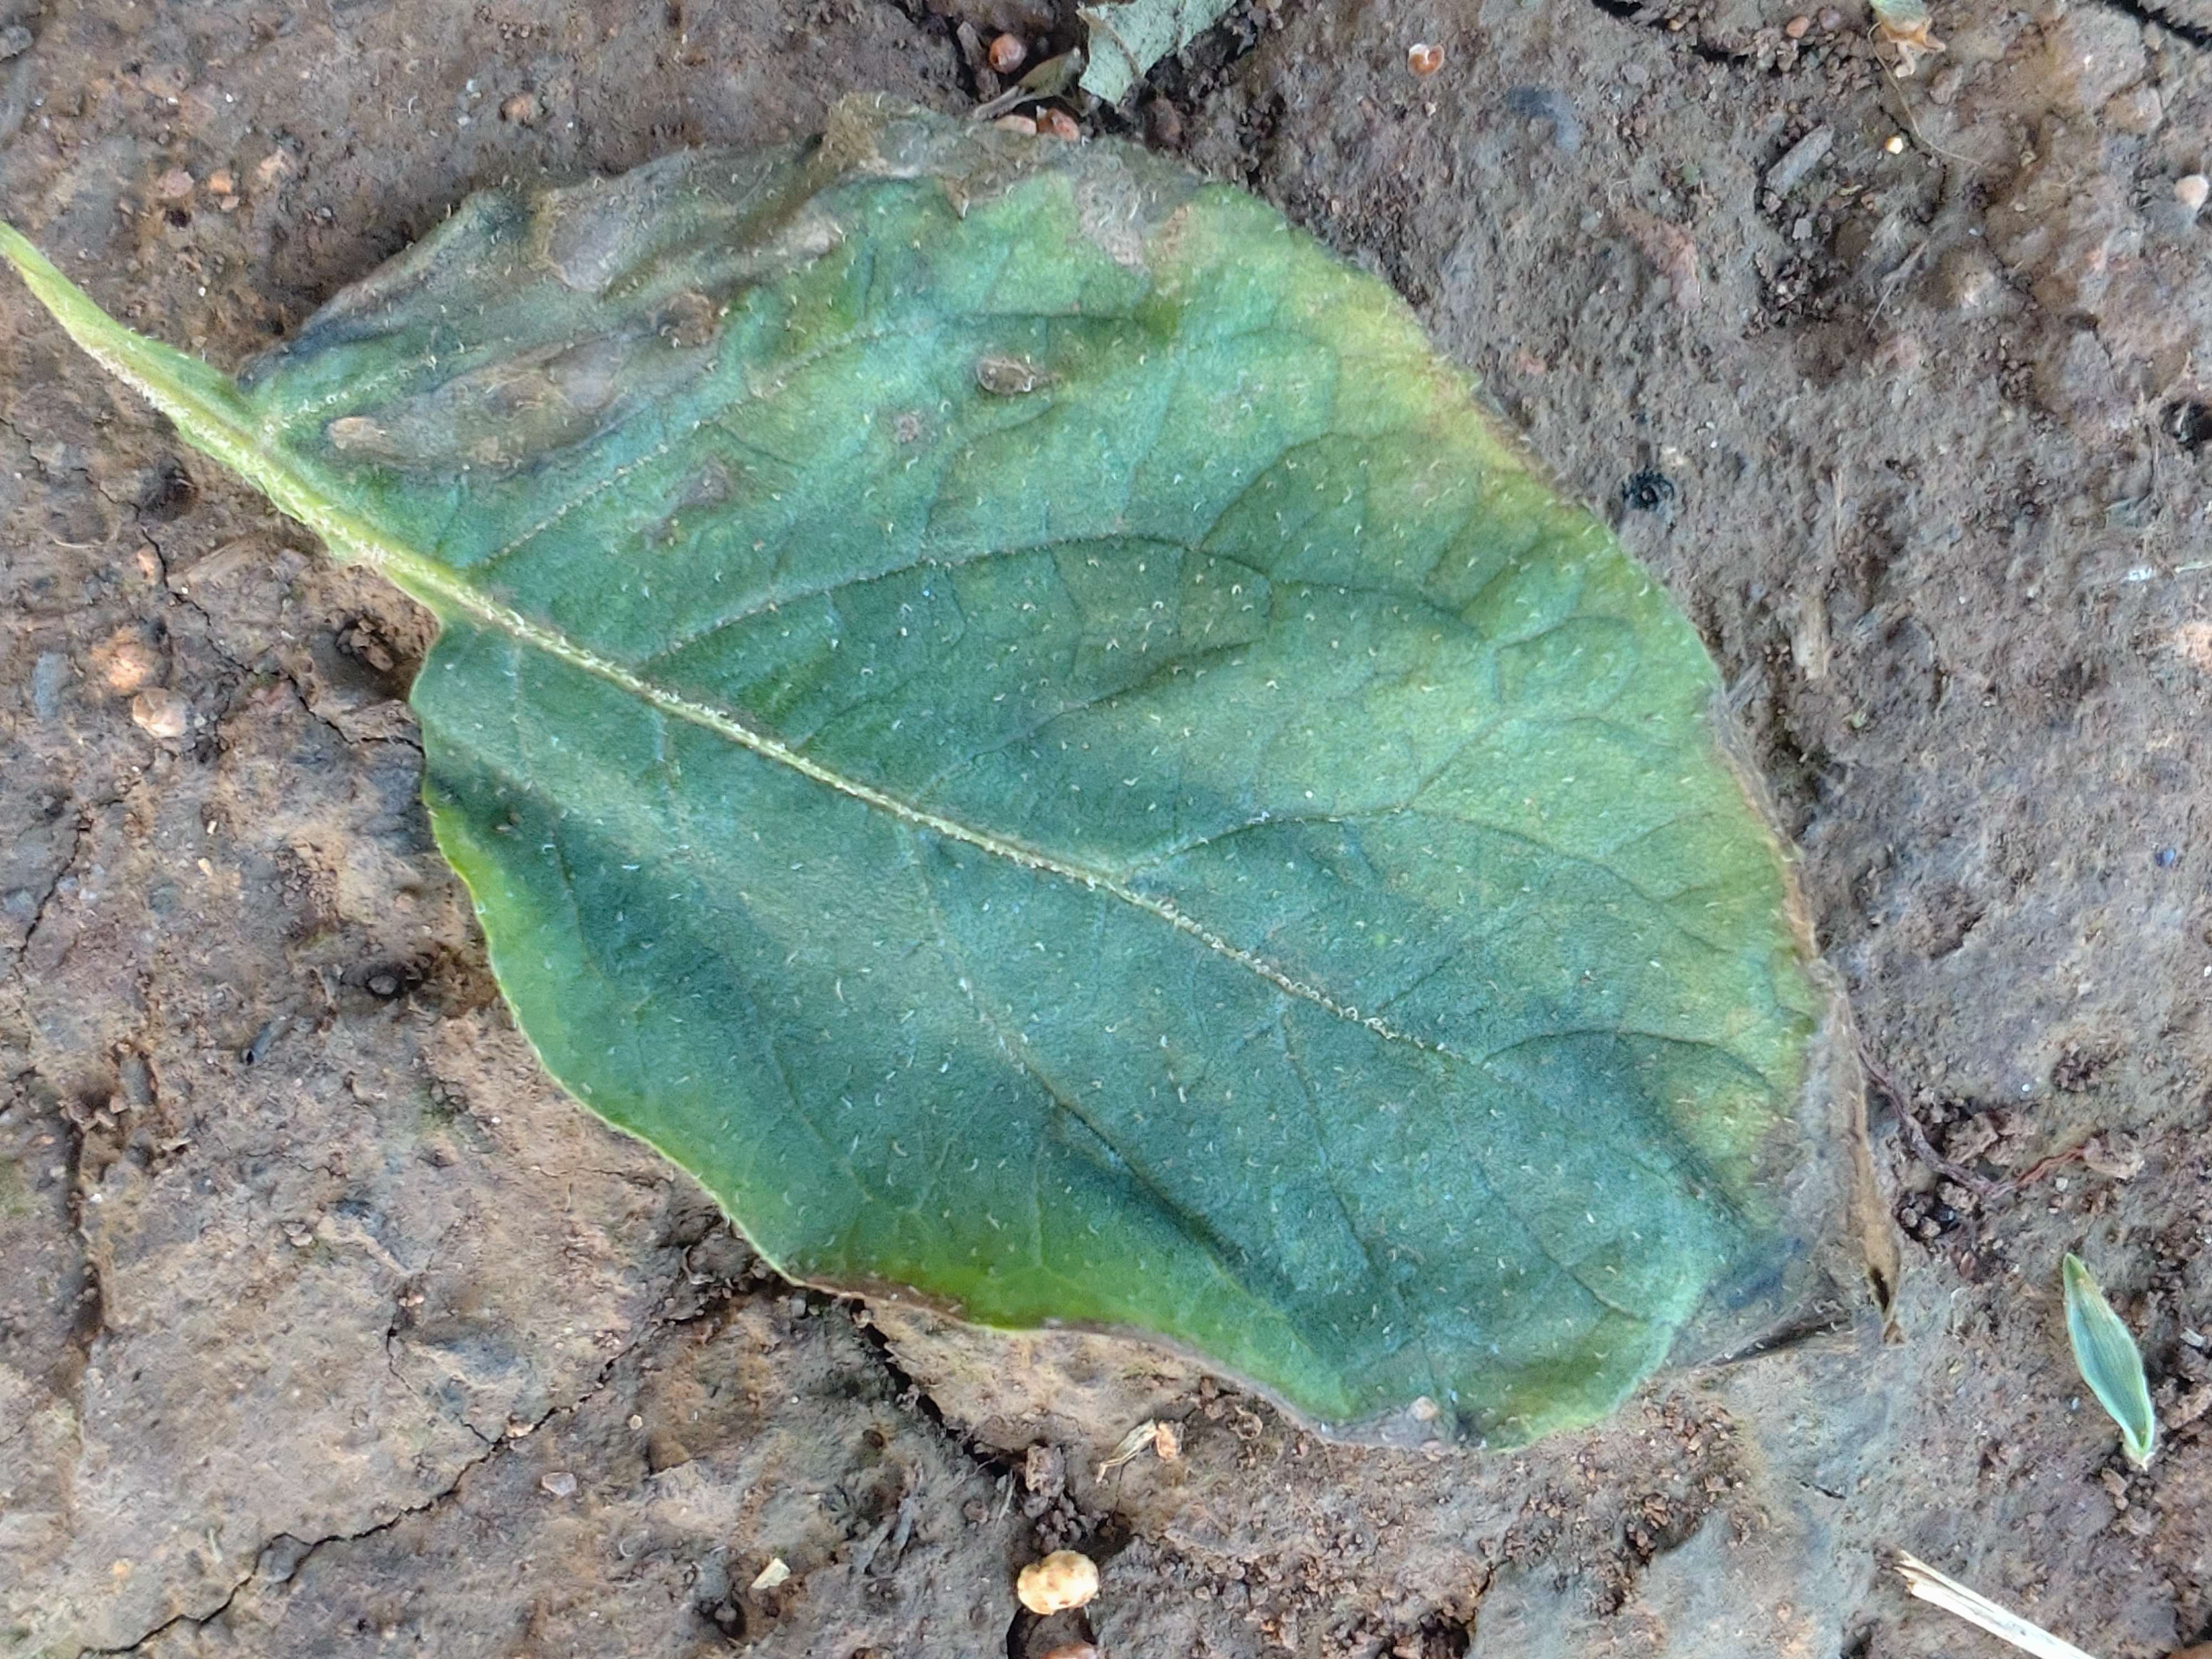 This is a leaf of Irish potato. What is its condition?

early blight
